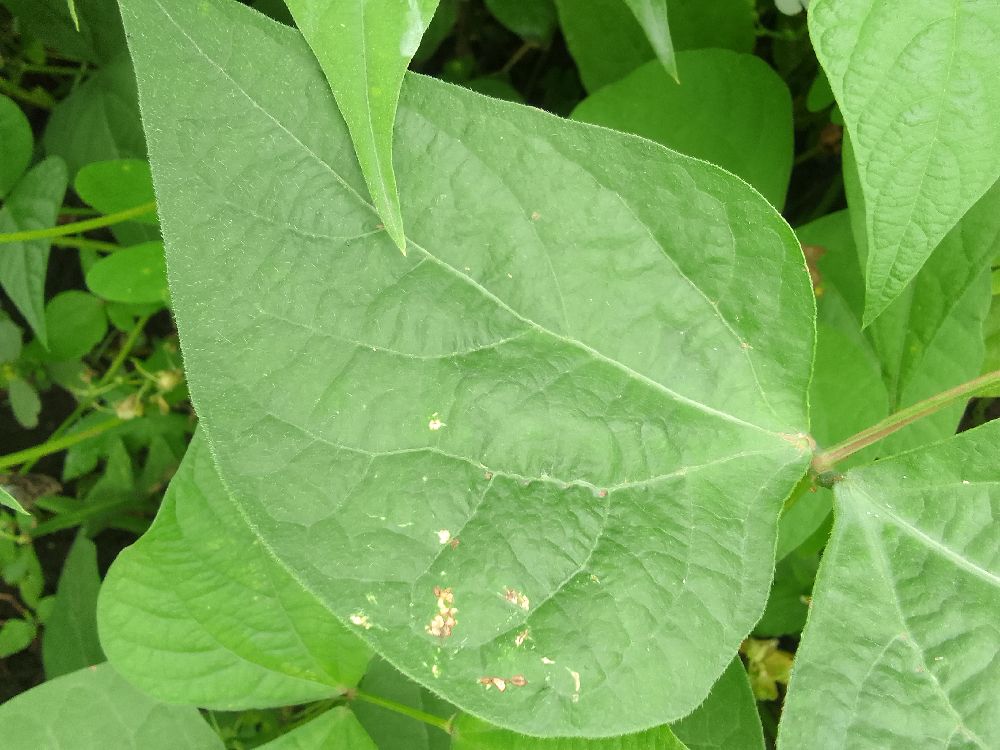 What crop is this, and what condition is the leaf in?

common bean, healthy
